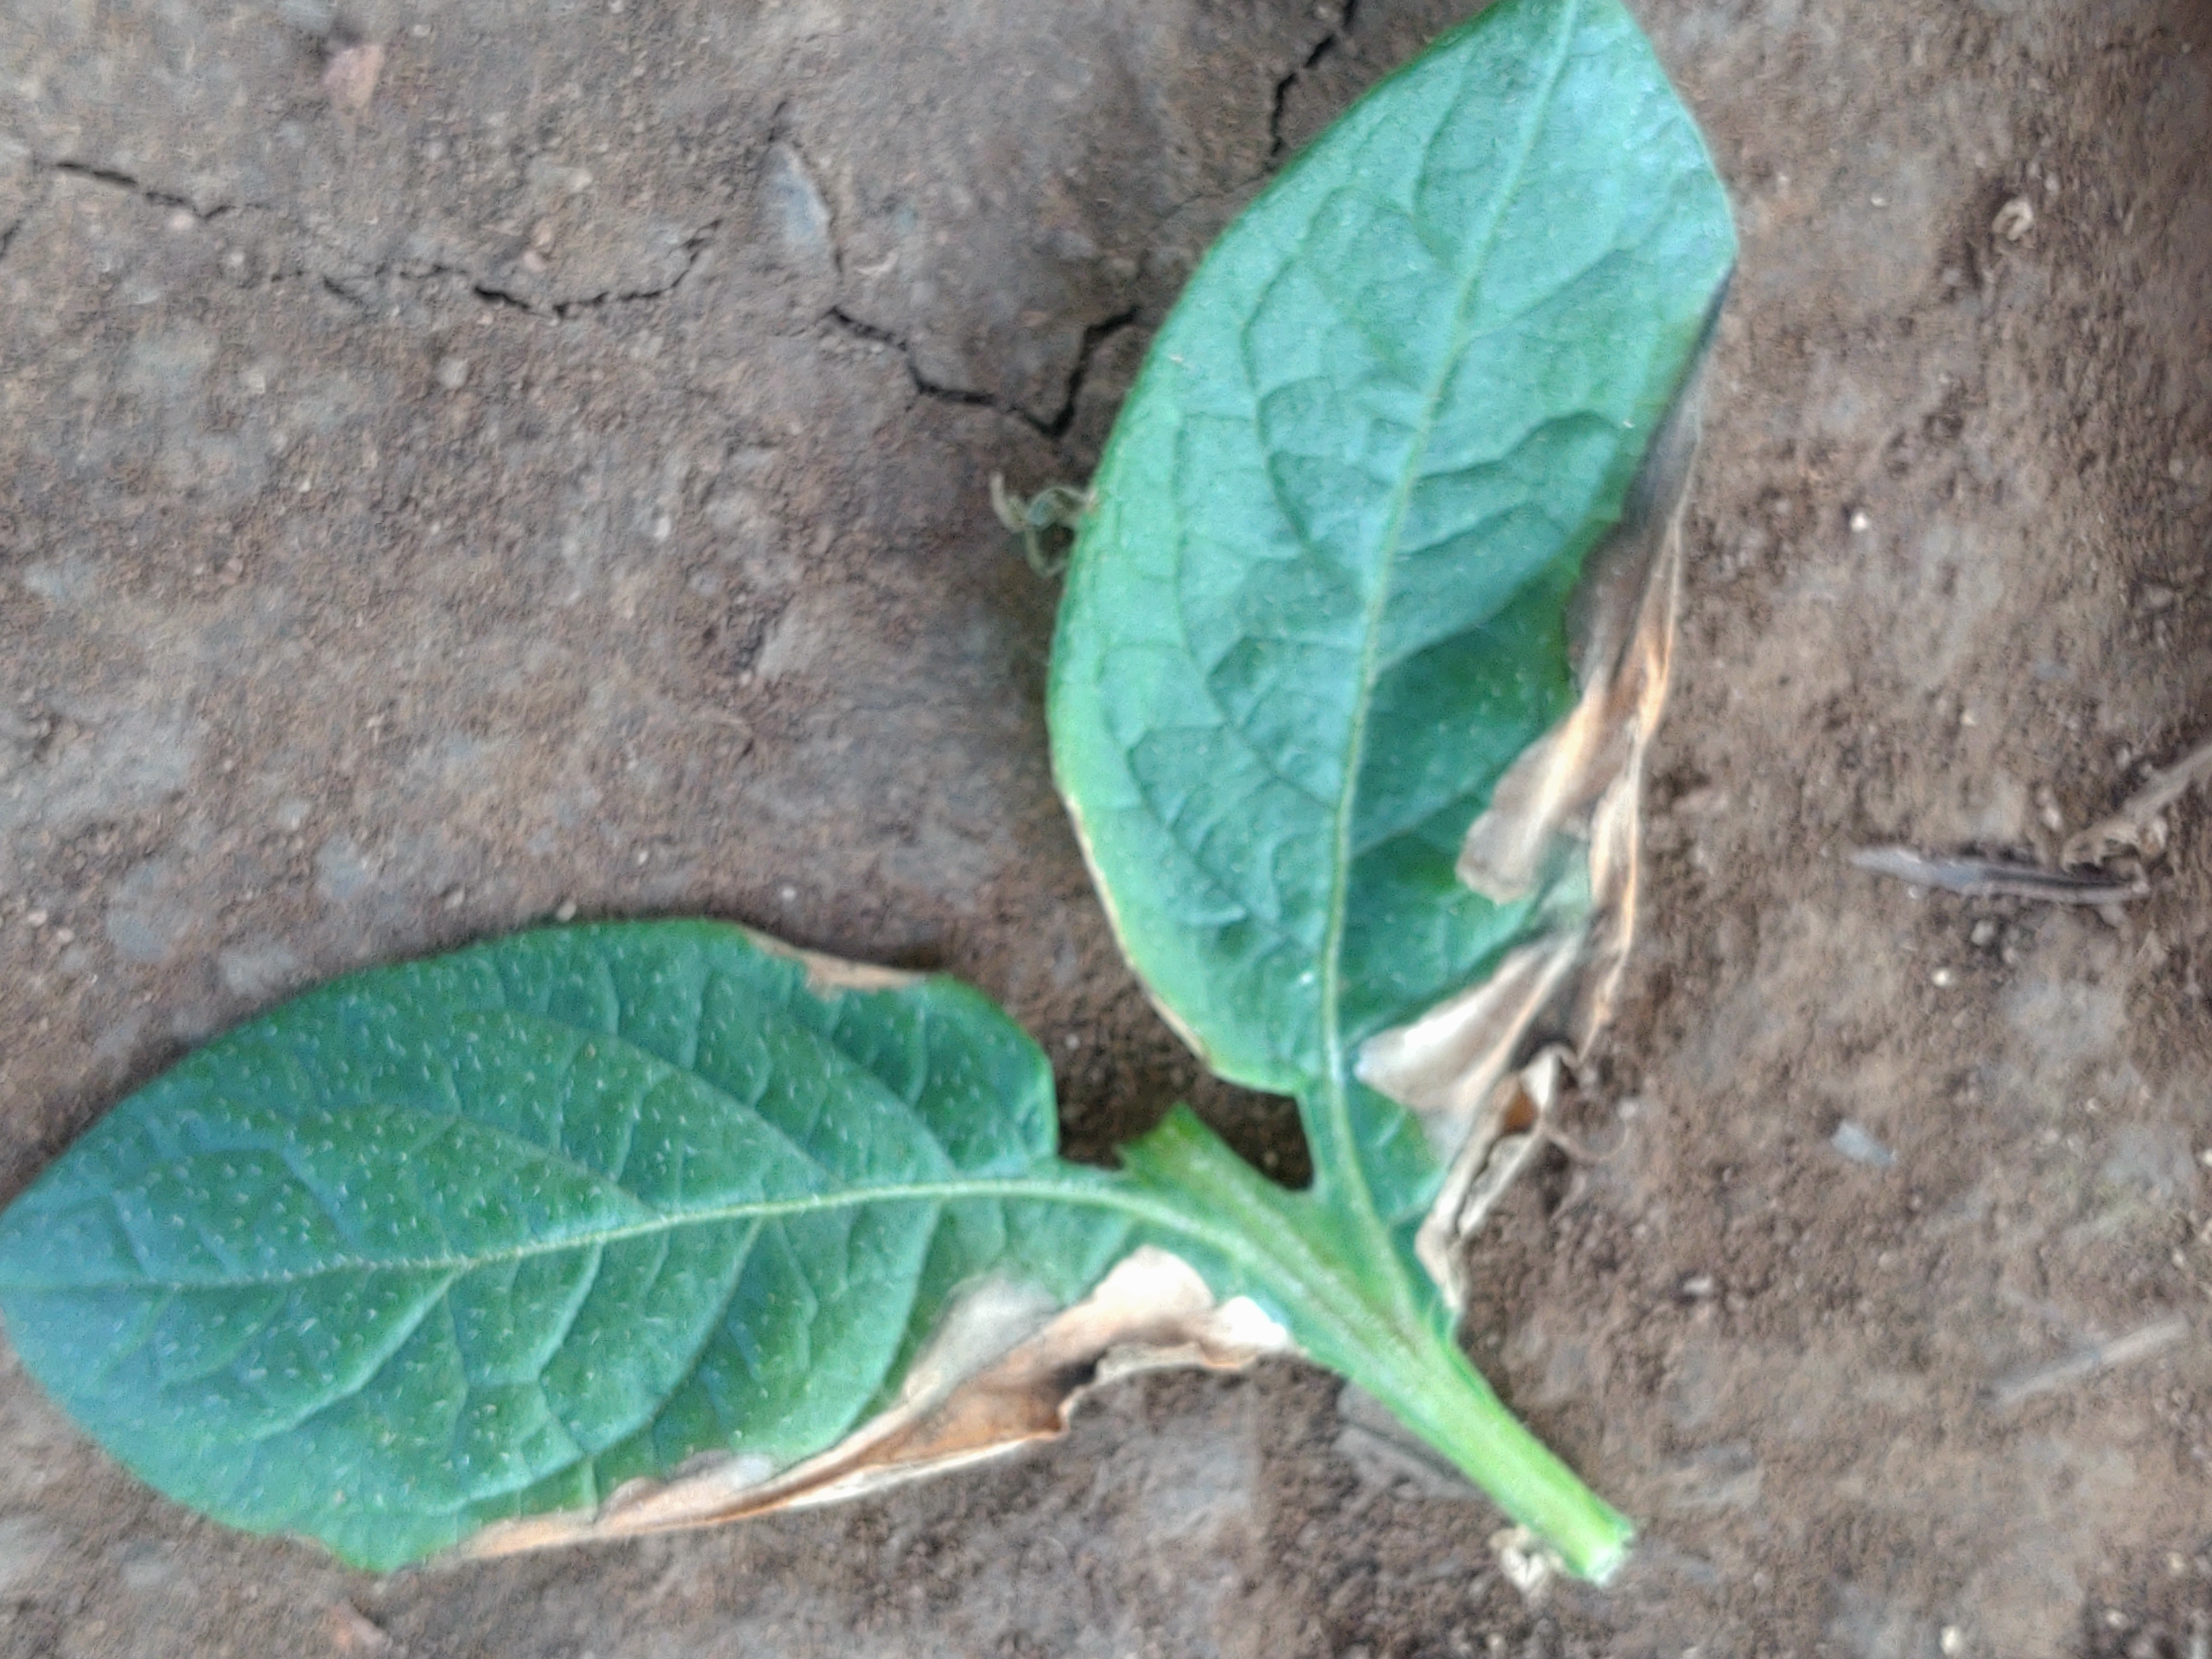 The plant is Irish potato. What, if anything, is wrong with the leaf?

early blight
